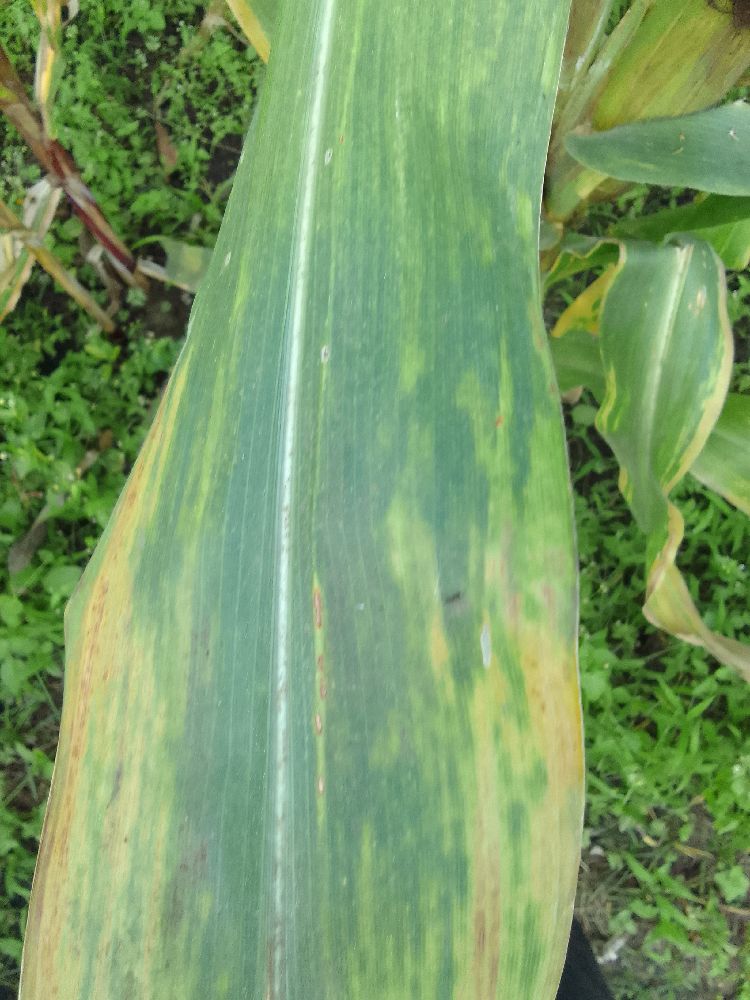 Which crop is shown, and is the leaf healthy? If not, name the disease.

maize, maize lethal necrosis
